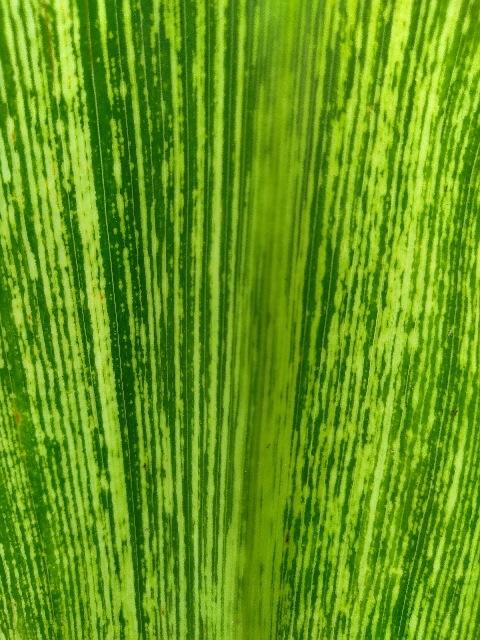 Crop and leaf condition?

maize, maize streak virus
